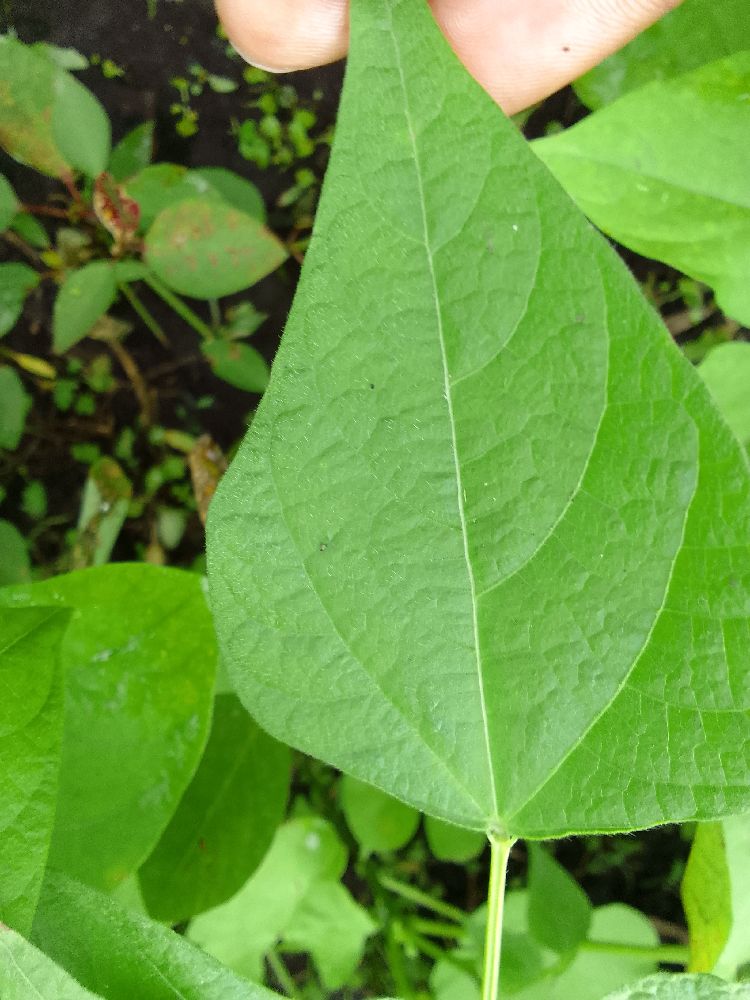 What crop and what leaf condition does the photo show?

common bean, healthy
